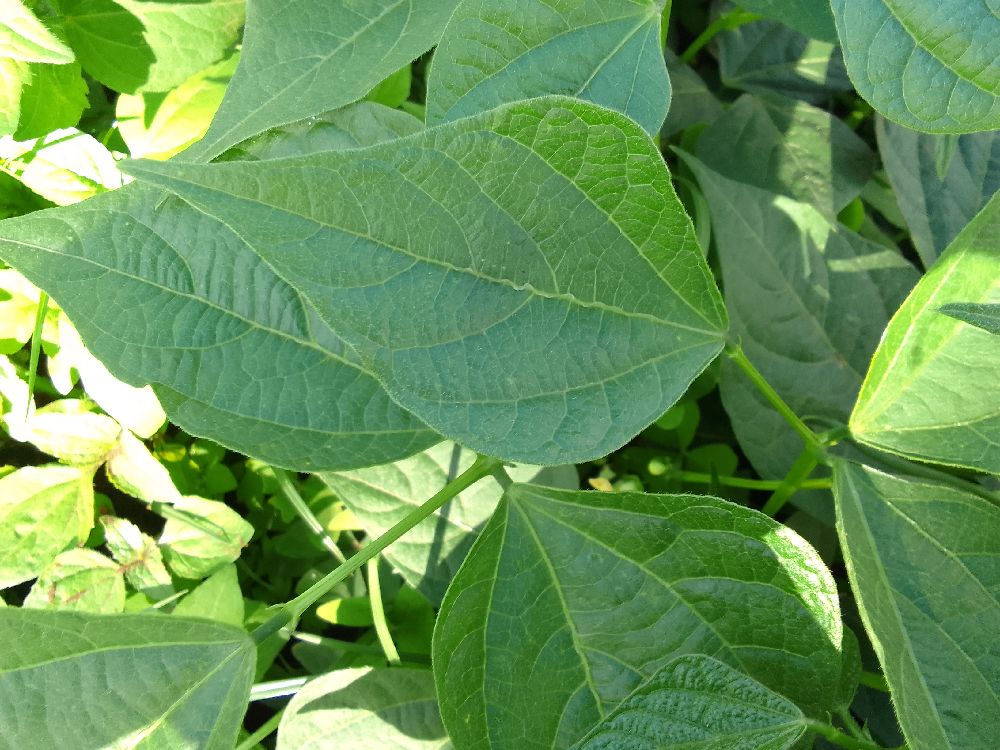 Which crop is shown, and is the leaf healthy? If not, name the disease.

common bean, healthy
